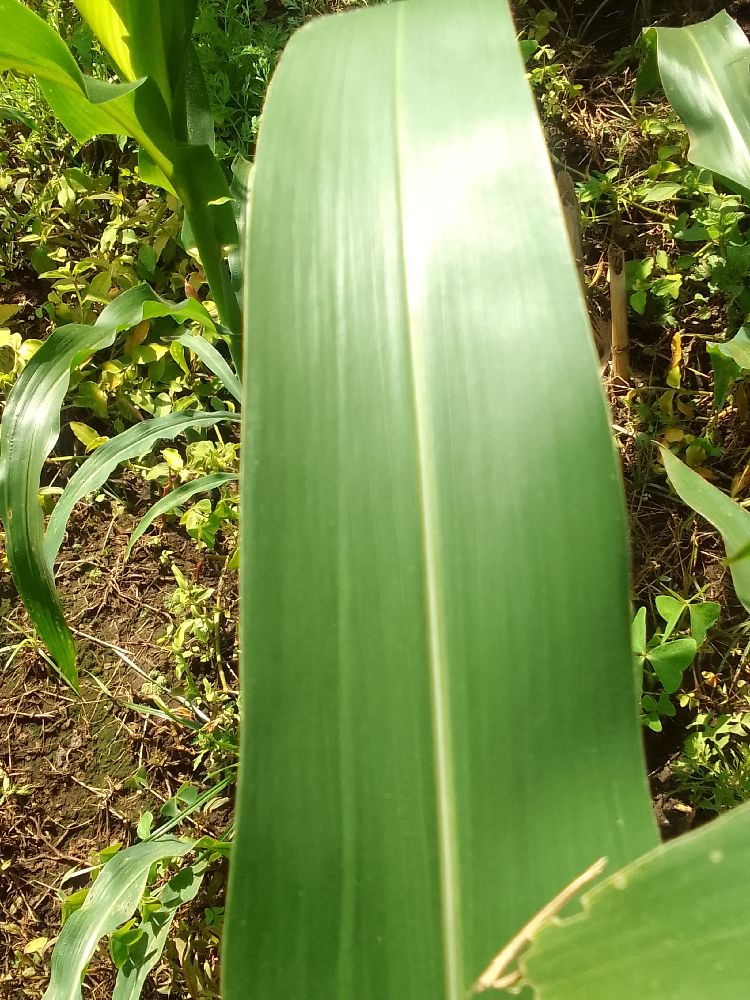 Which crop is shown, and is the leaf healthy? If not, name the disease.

maize, healthy
